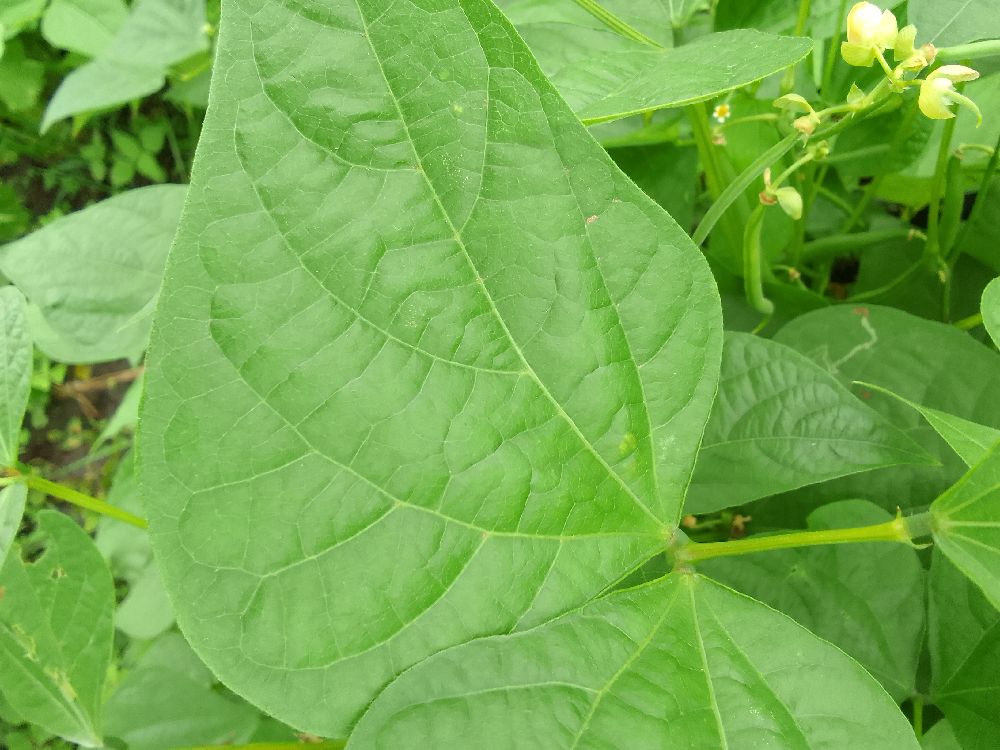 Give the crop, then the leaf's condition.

common bean, healthy
